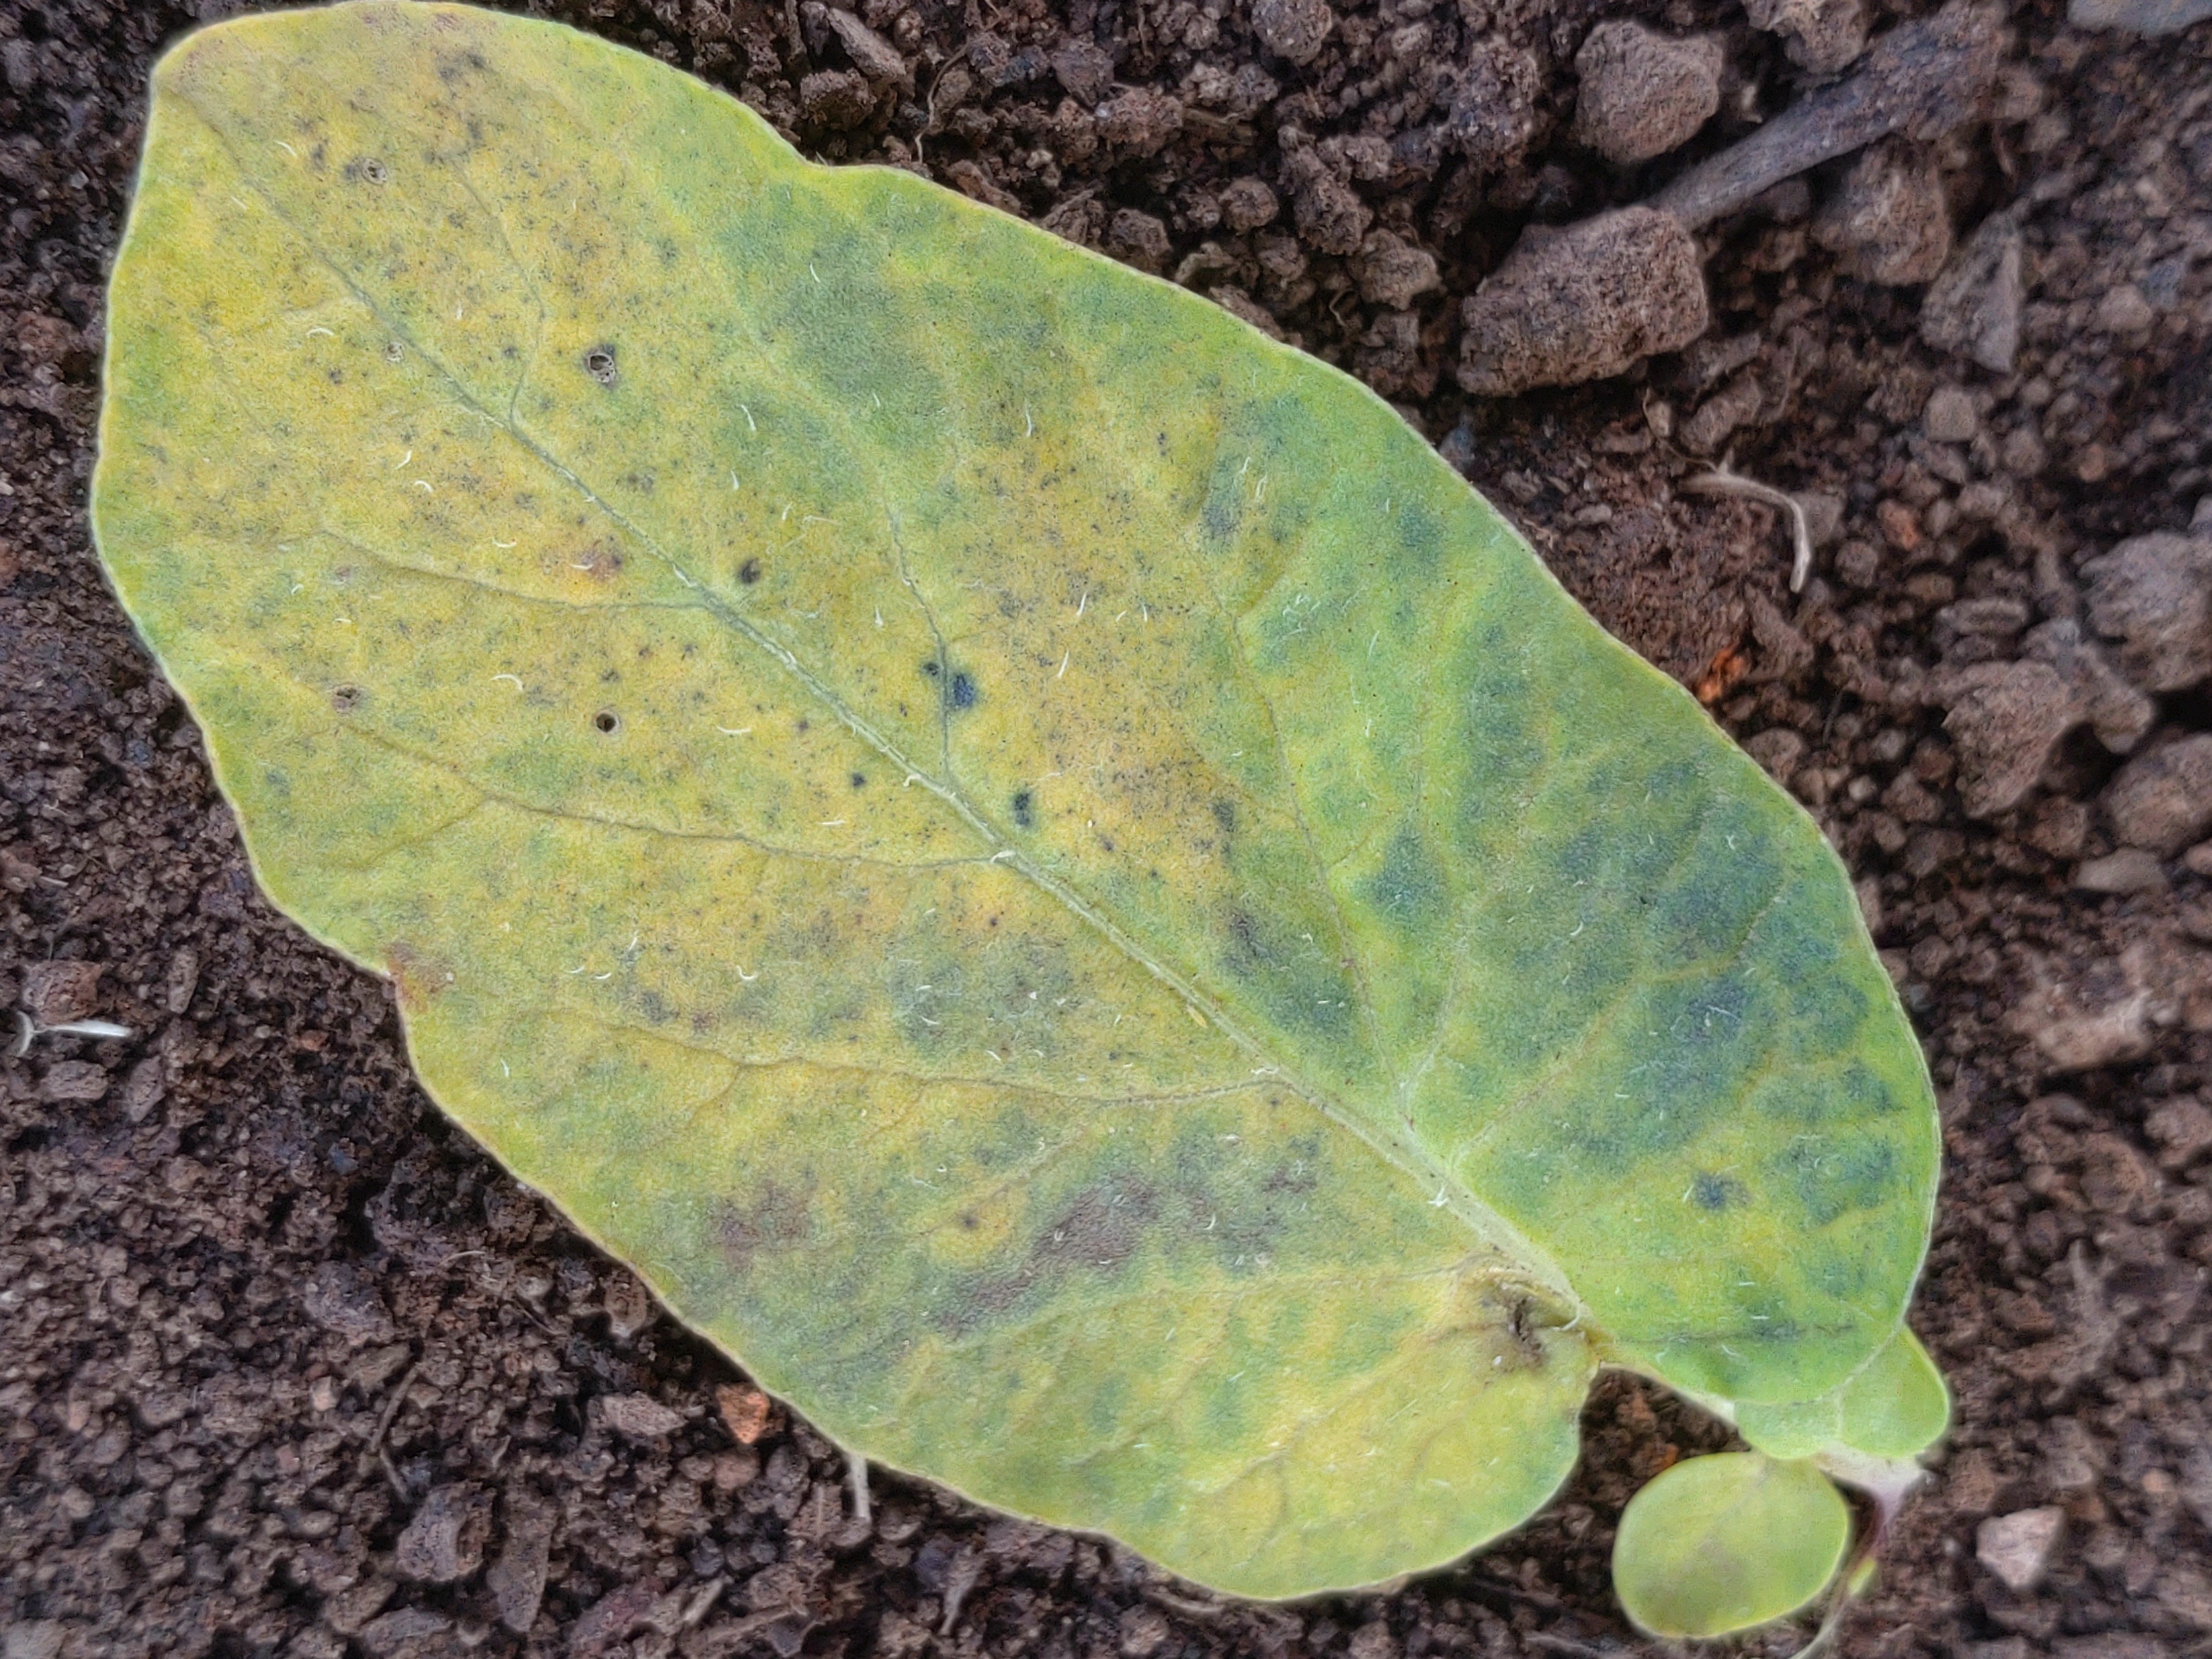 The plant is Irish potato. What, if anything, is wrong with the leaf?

late blight
